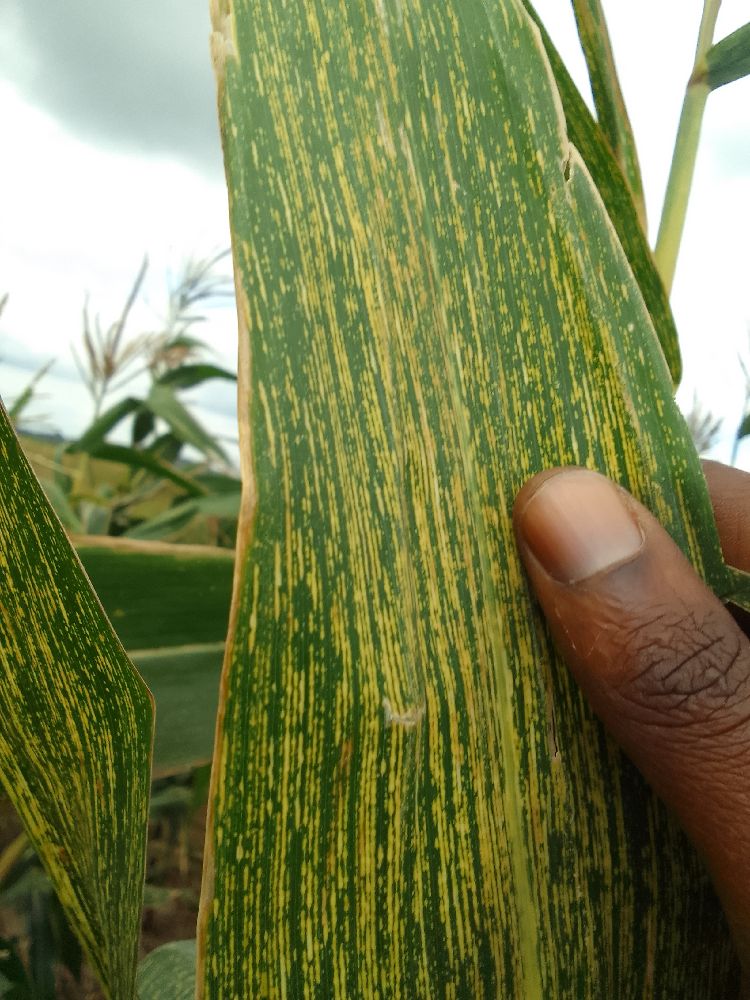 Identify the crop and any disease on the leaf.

maize, maize streak virus
